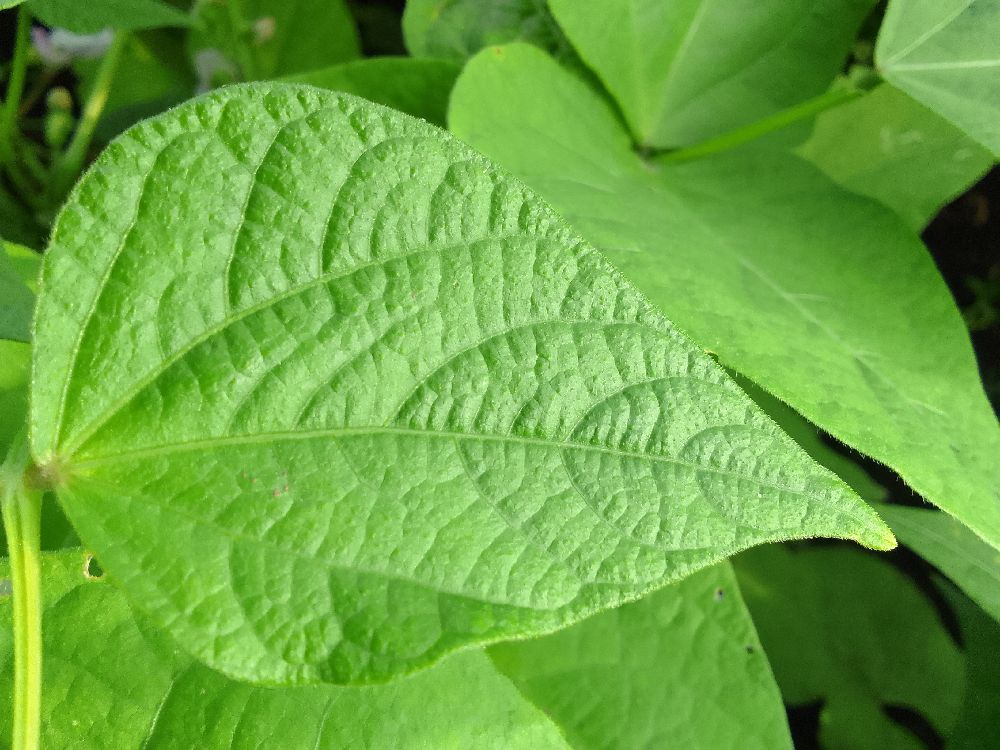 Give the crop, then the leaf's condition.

common bean, healthy
